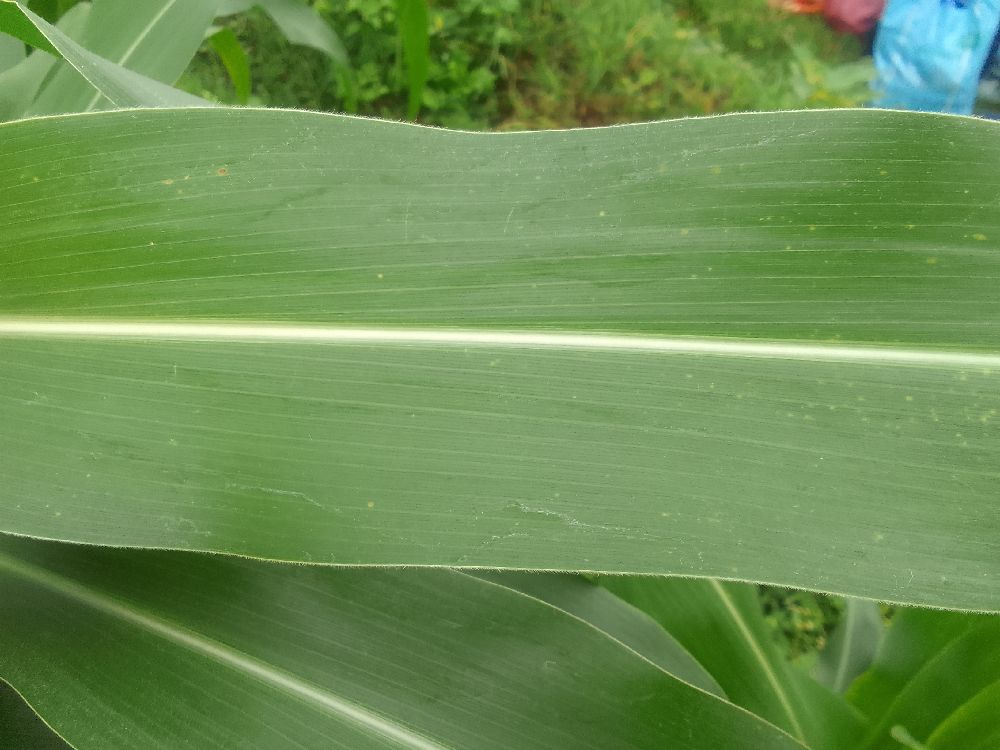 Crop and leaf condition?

maize, healthy
